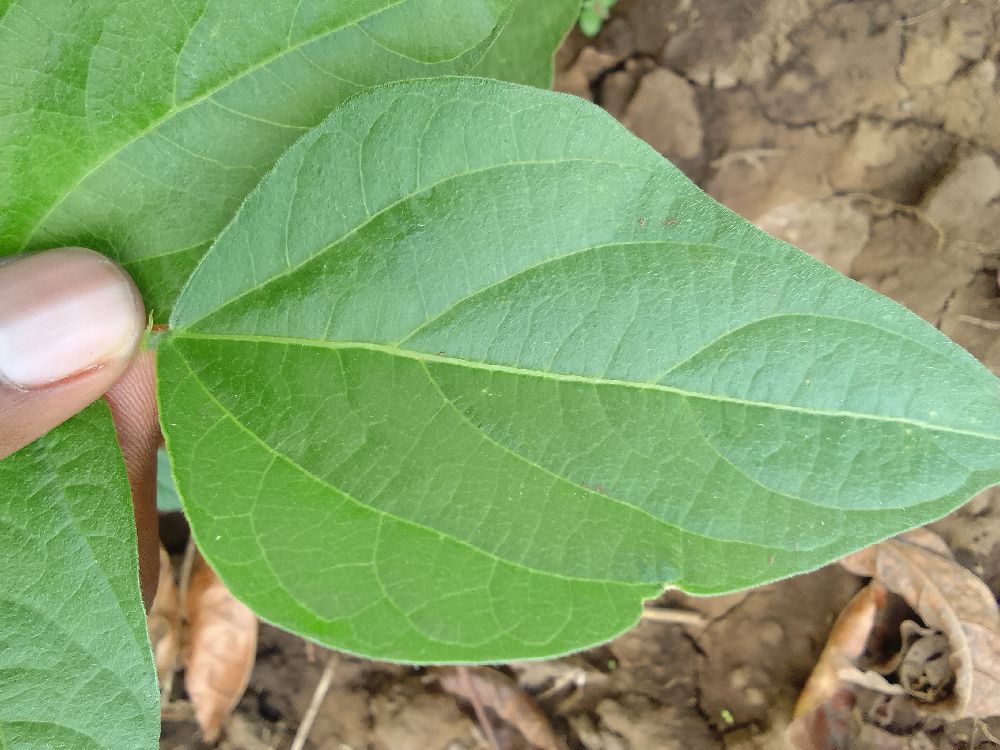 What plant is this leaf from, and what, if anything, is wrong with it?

common bean, healthy
